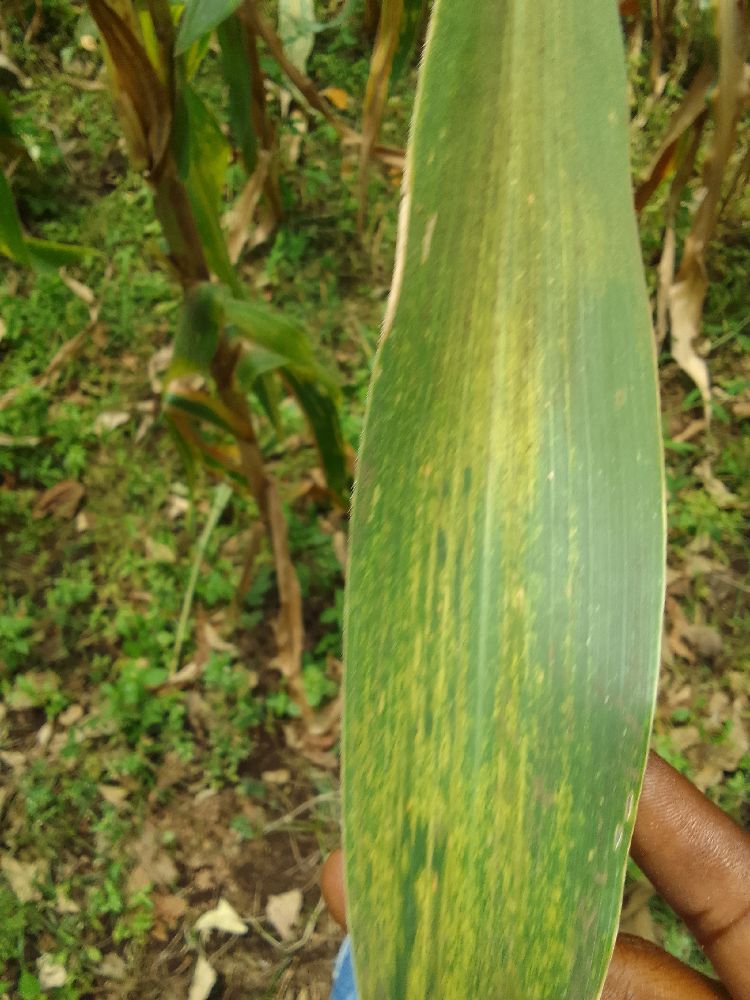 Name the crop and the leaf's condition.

maize, maize lethal necrosis
